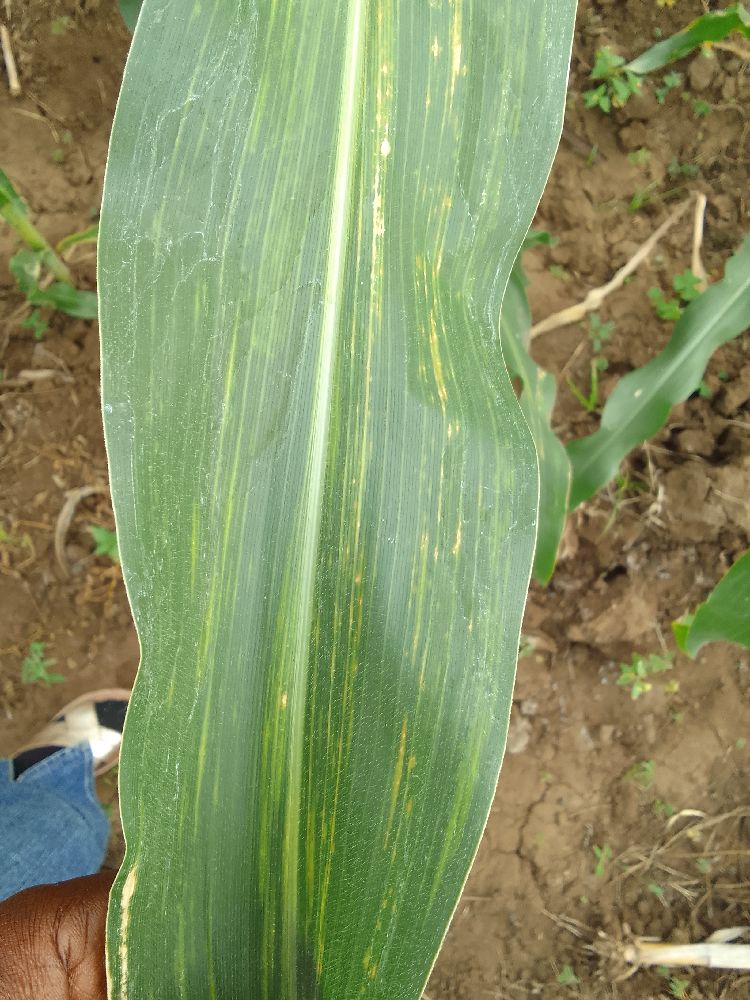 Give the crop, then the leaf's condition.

maize, maize lethal necrosis
